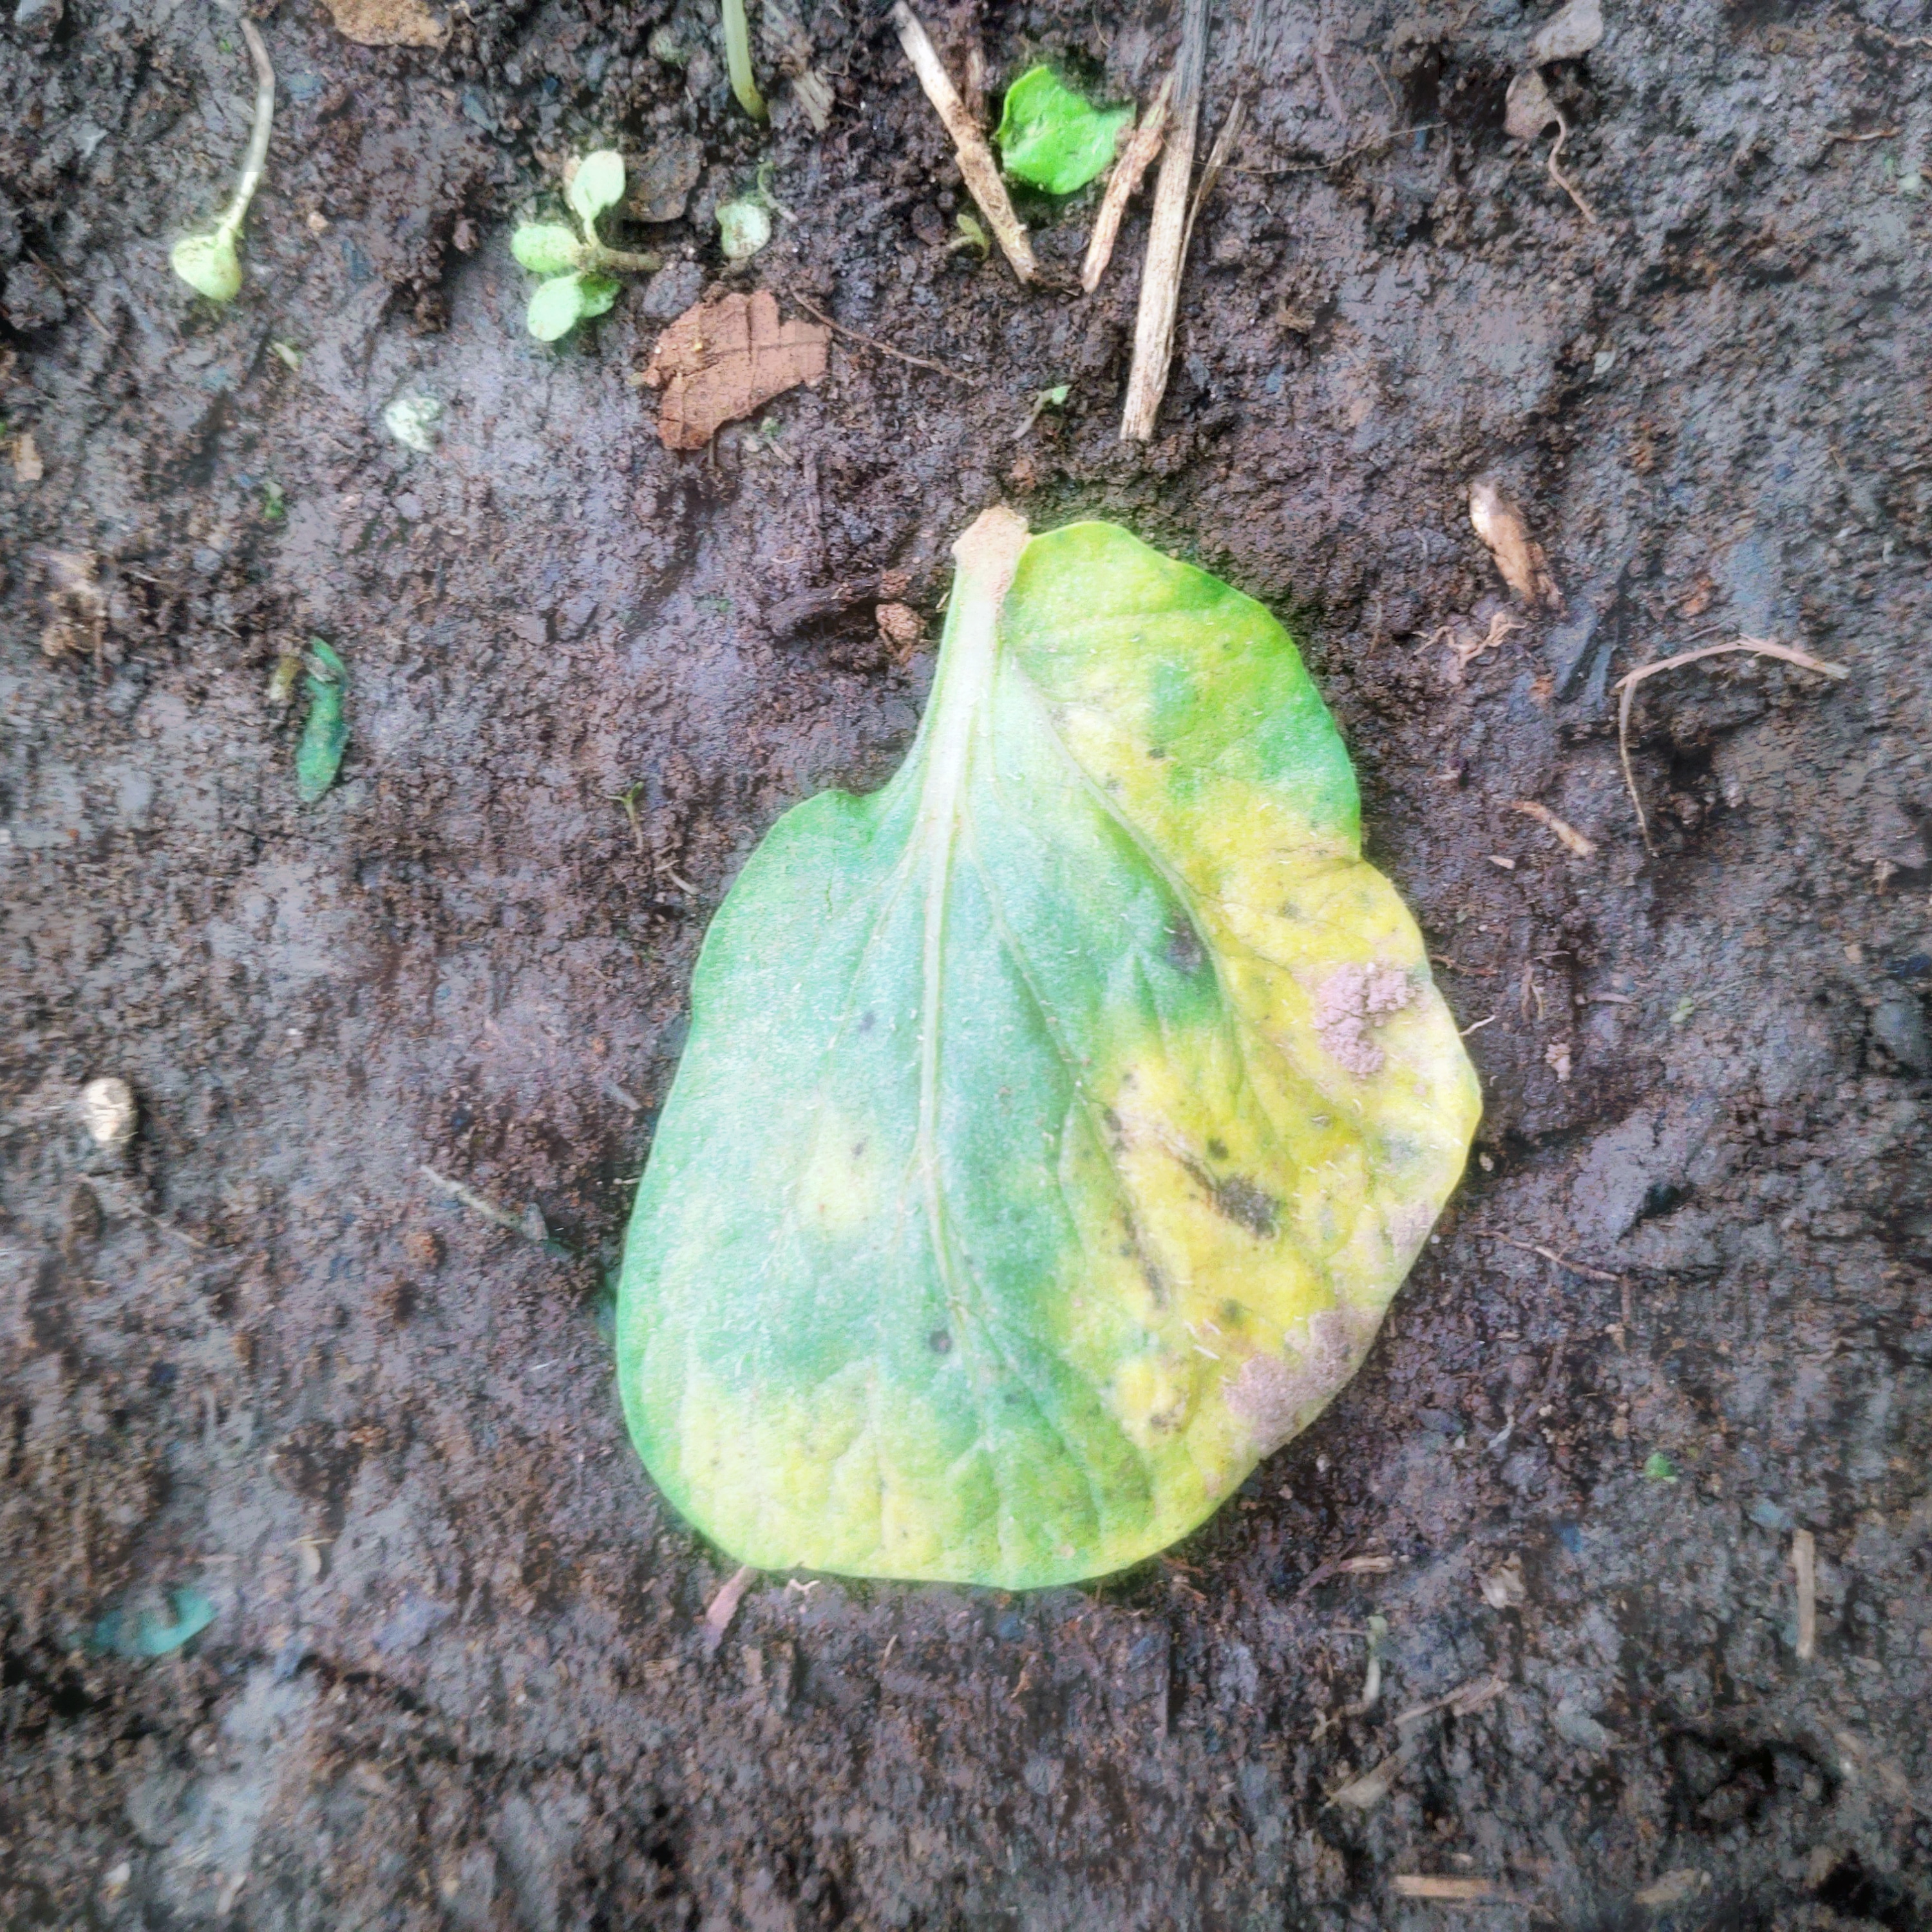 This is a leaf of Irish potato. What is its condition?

late blight
